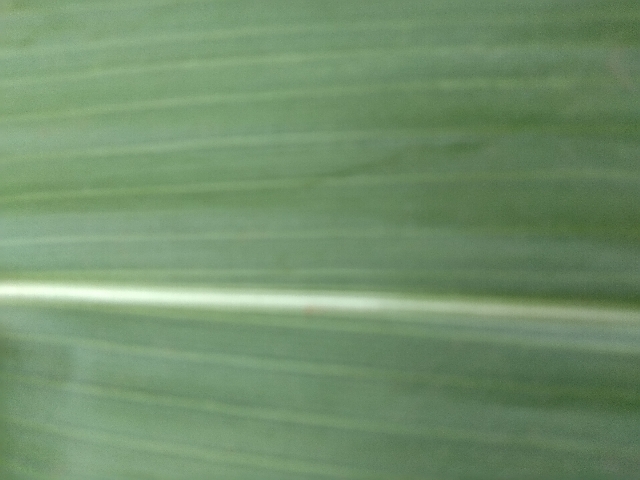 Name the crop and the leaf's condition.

maize, healthy
